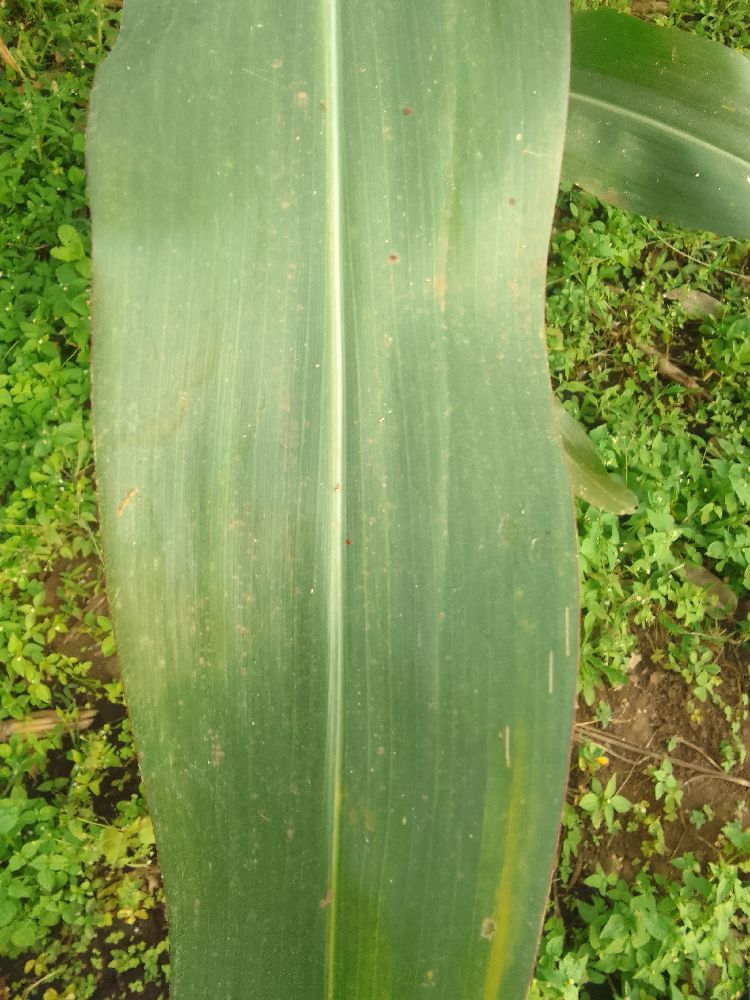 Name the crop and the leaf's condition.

maize, healthy
